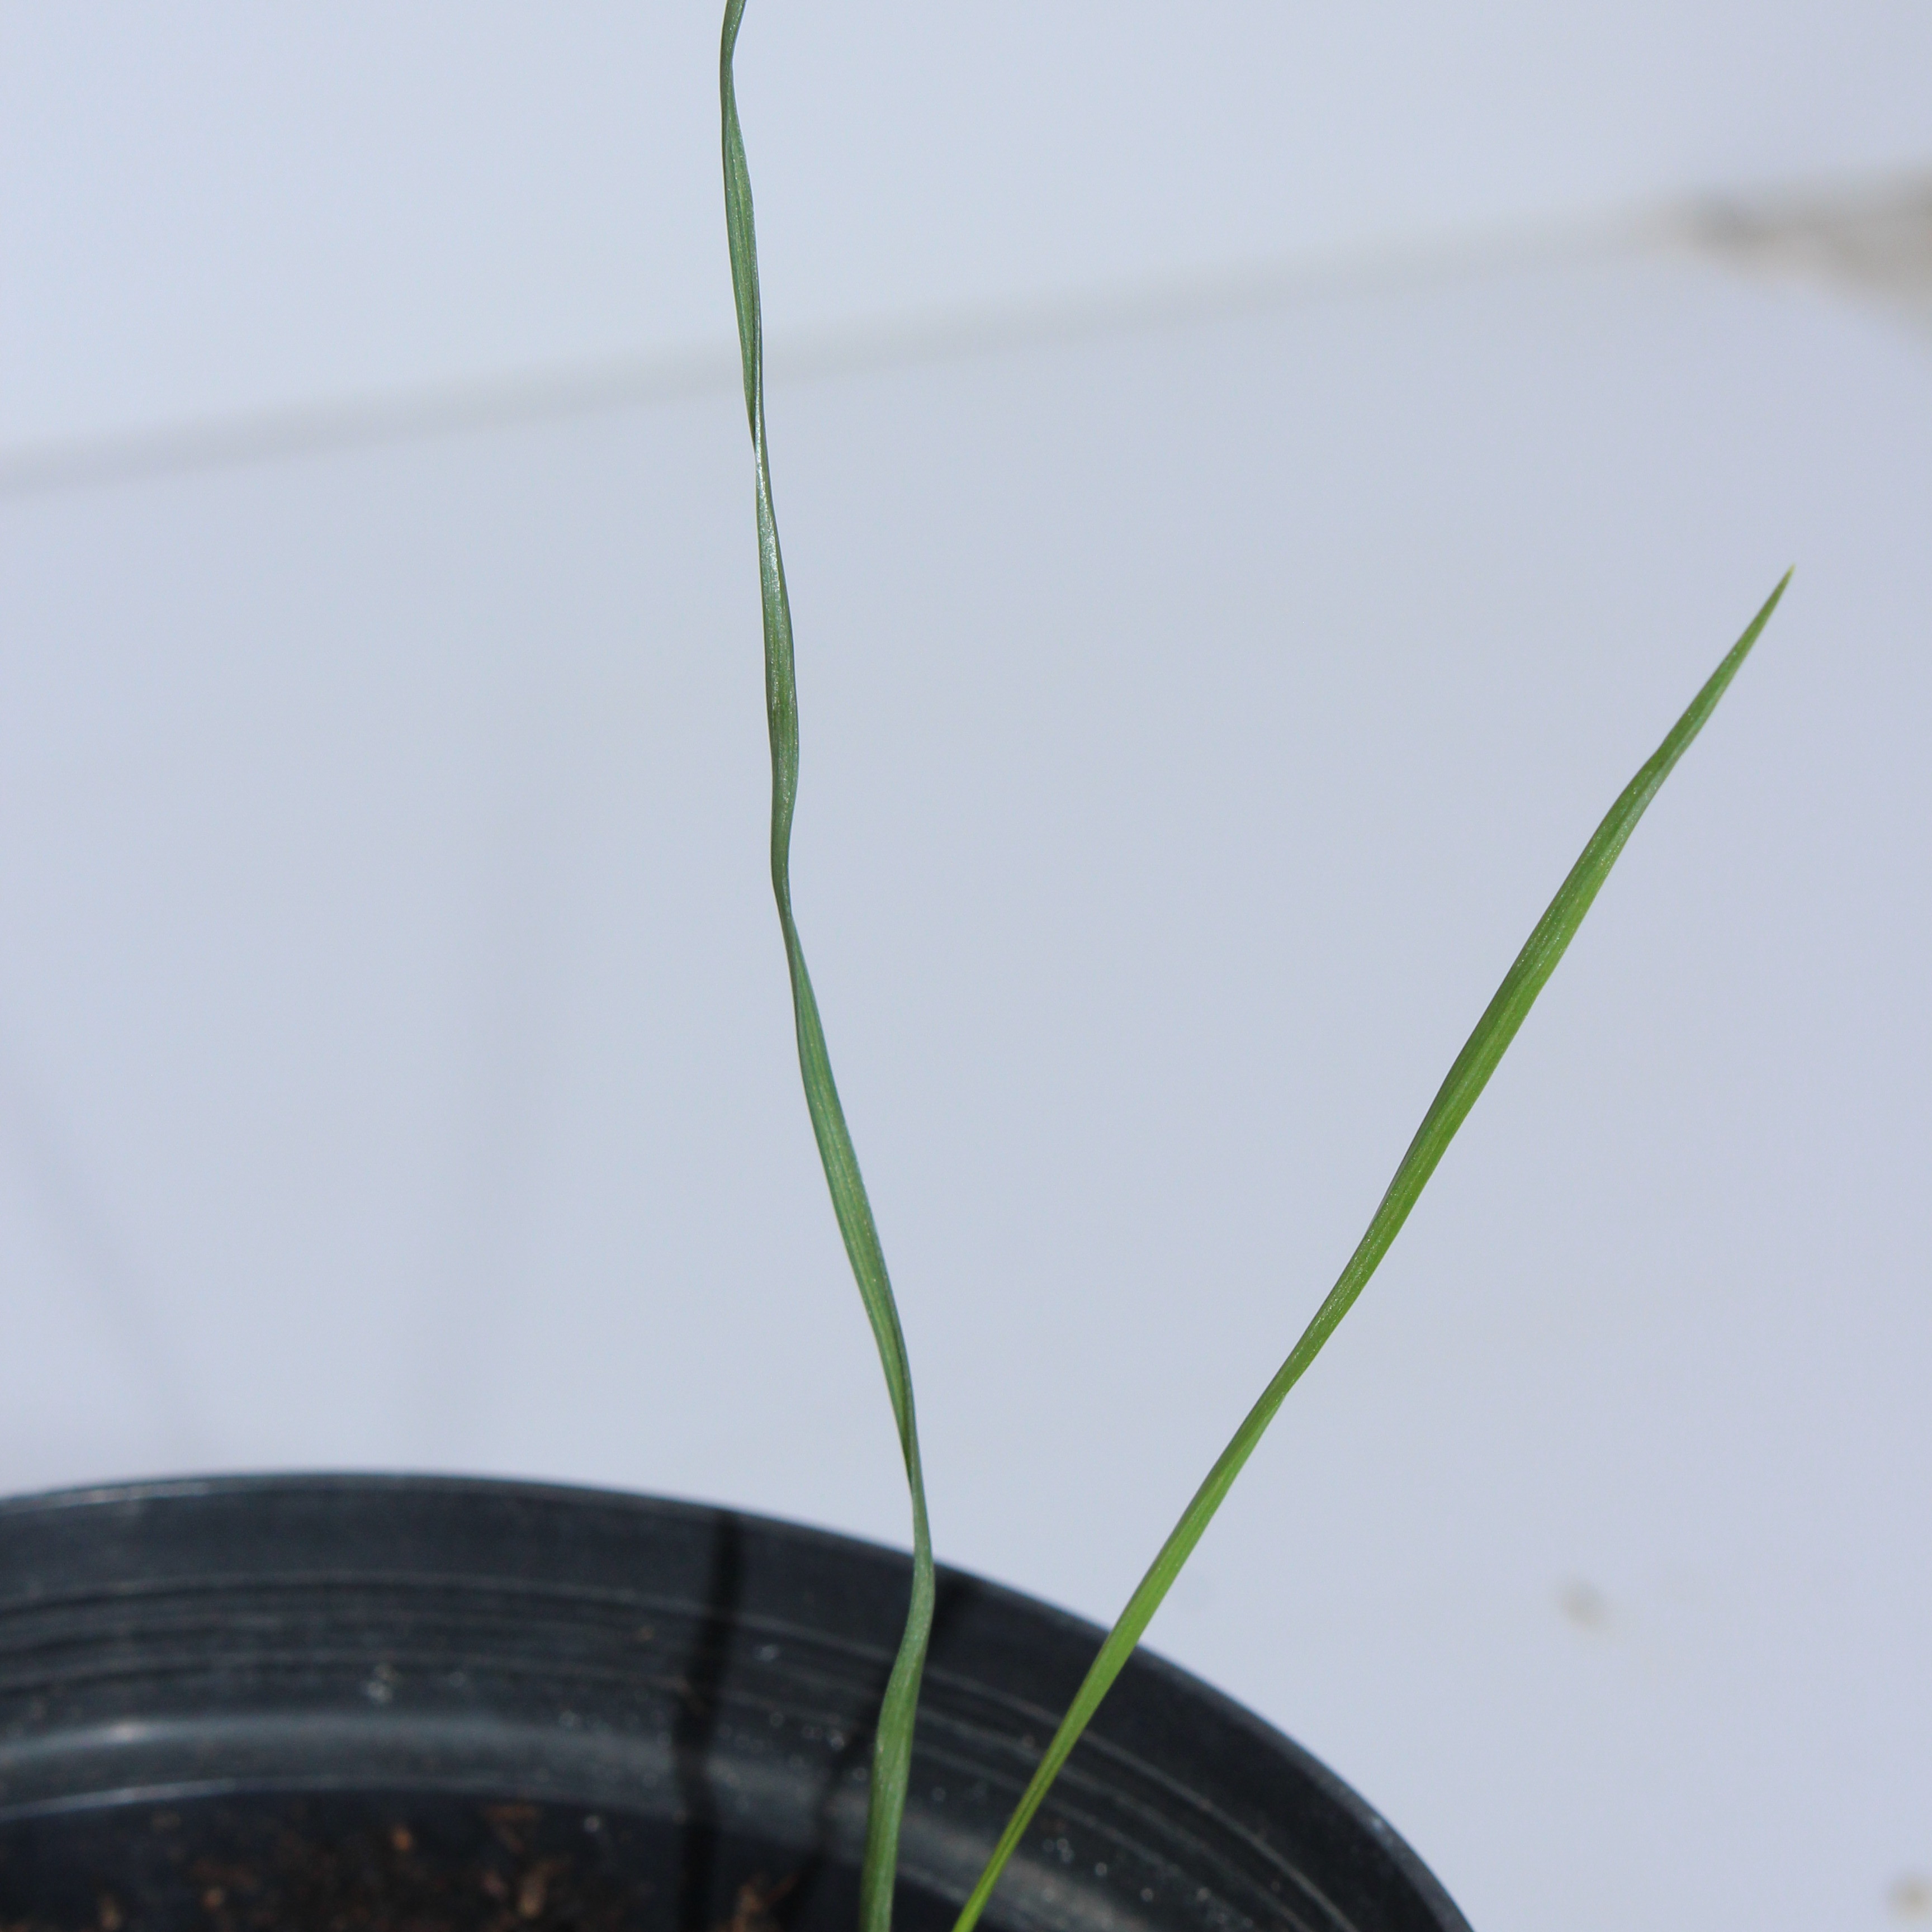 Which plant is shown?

Lolium multiflorum
